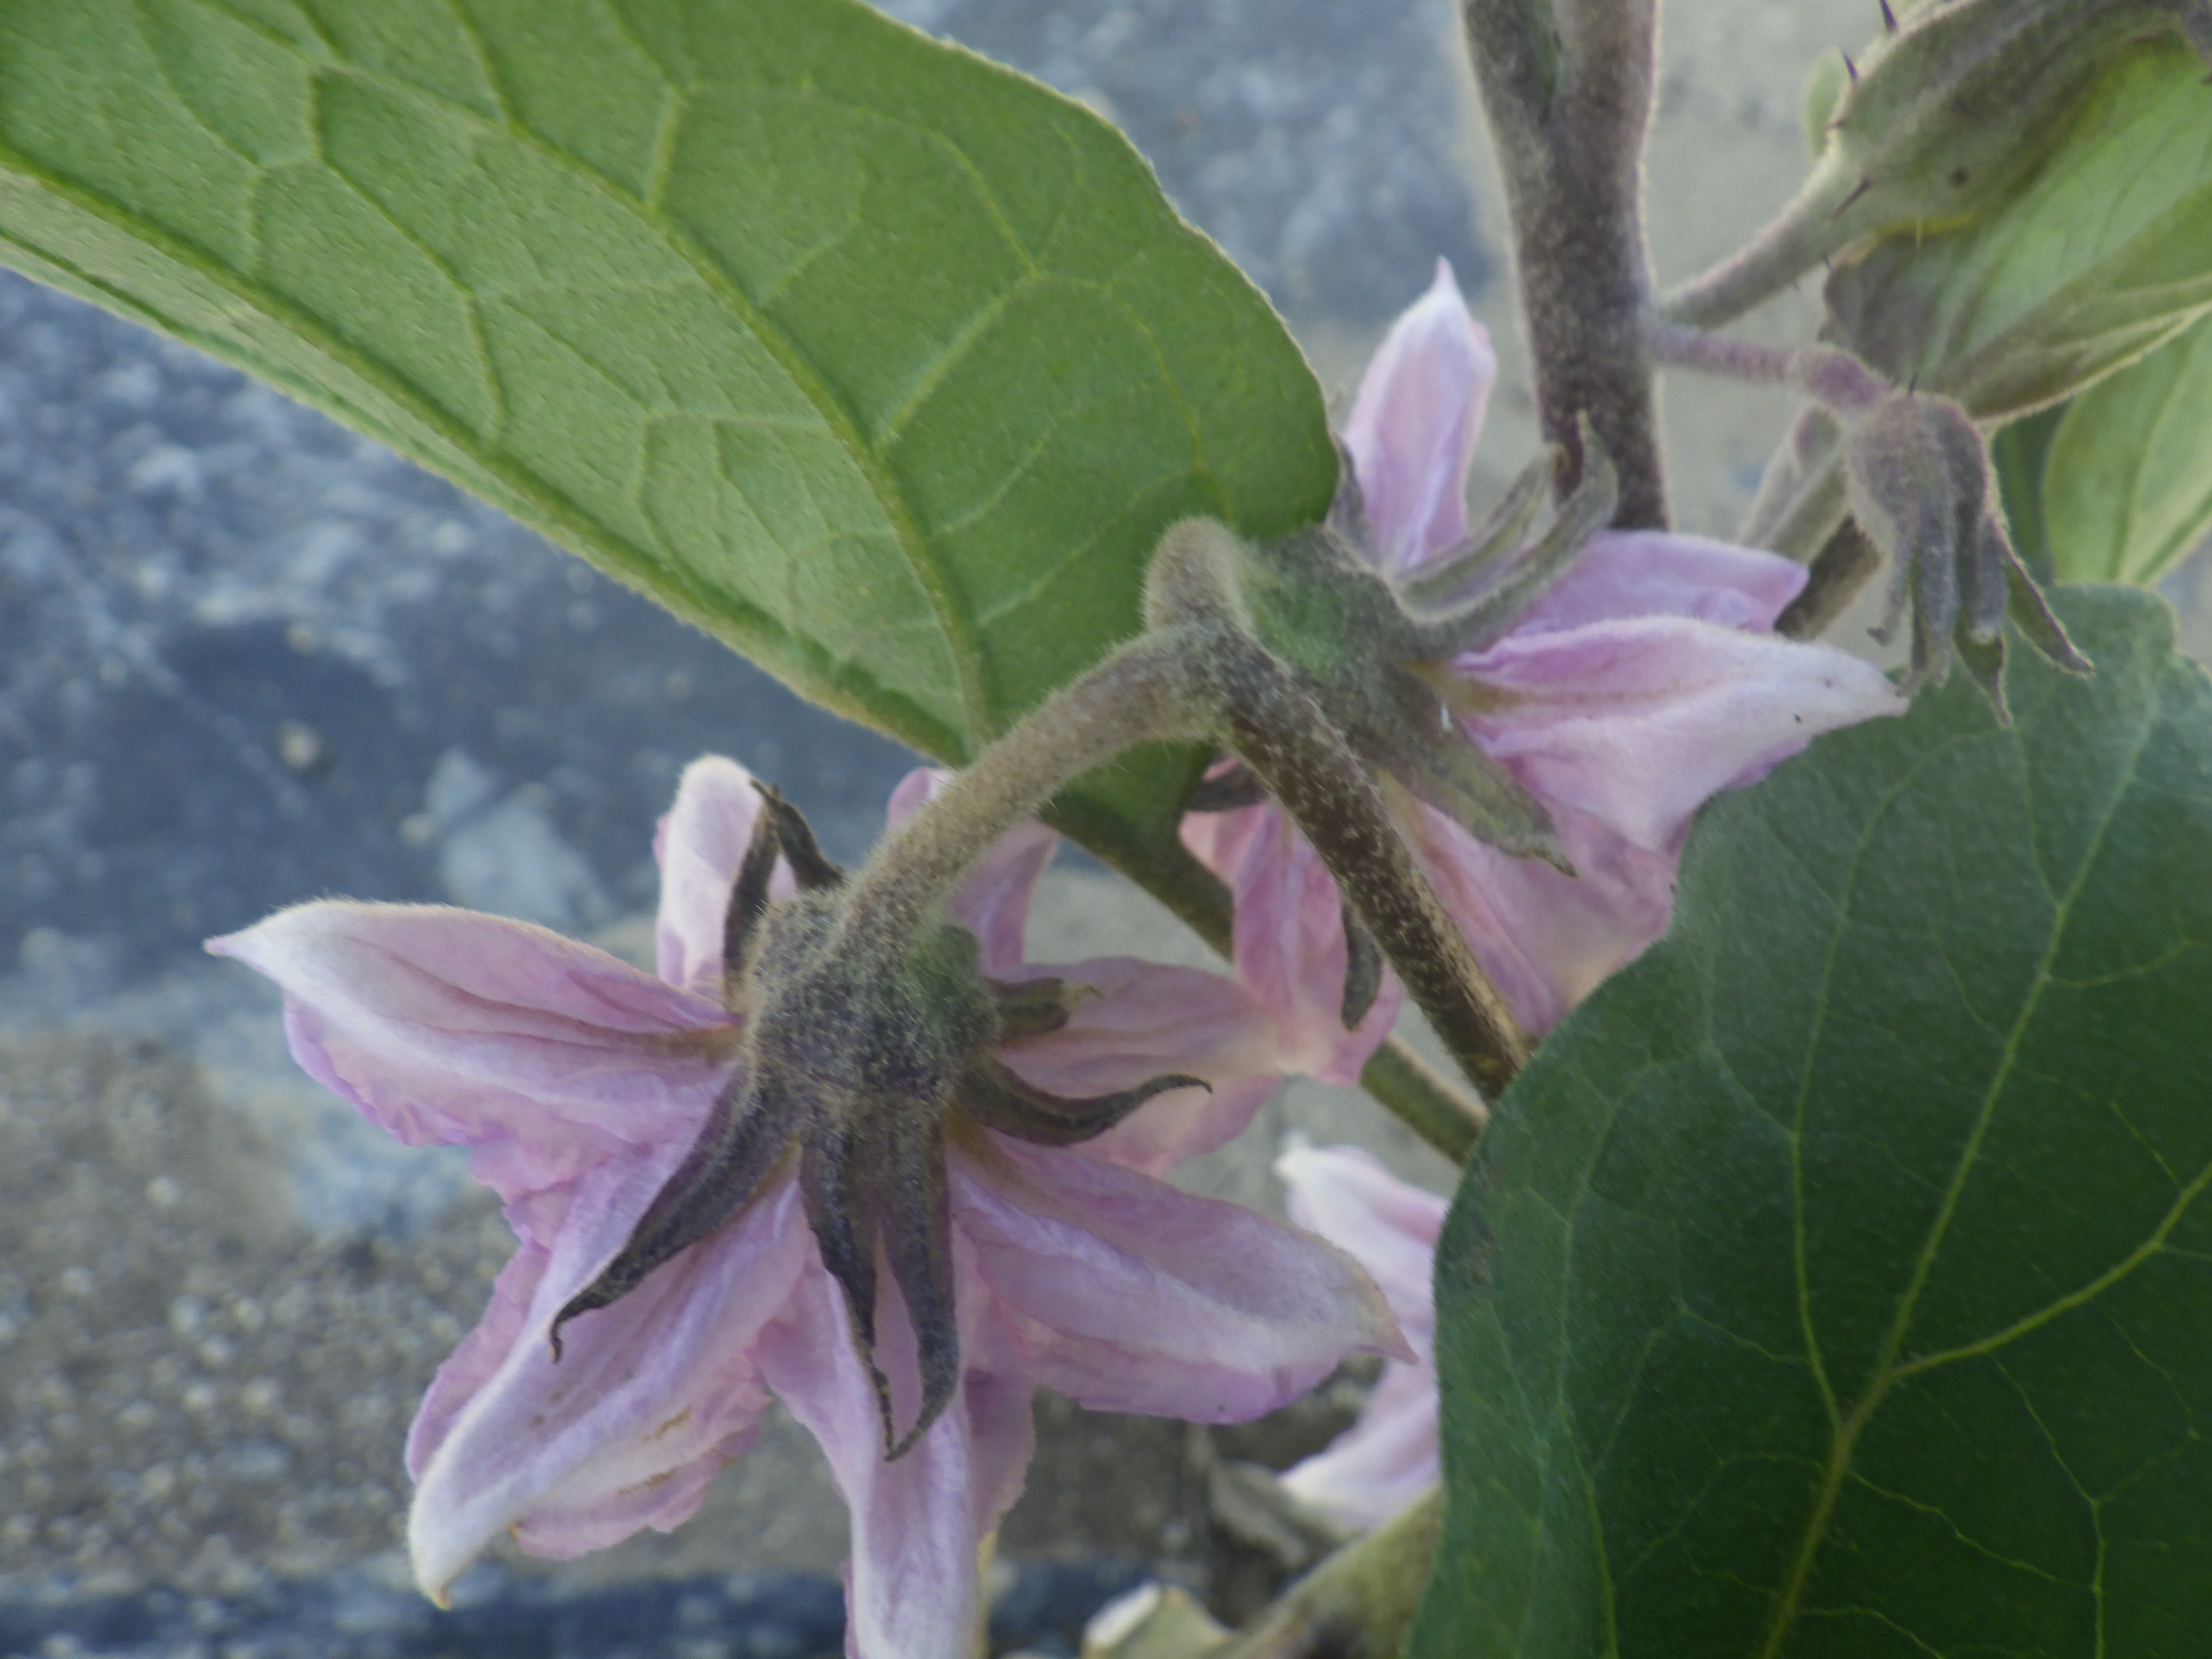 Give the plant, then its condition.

aubergine, healthy
